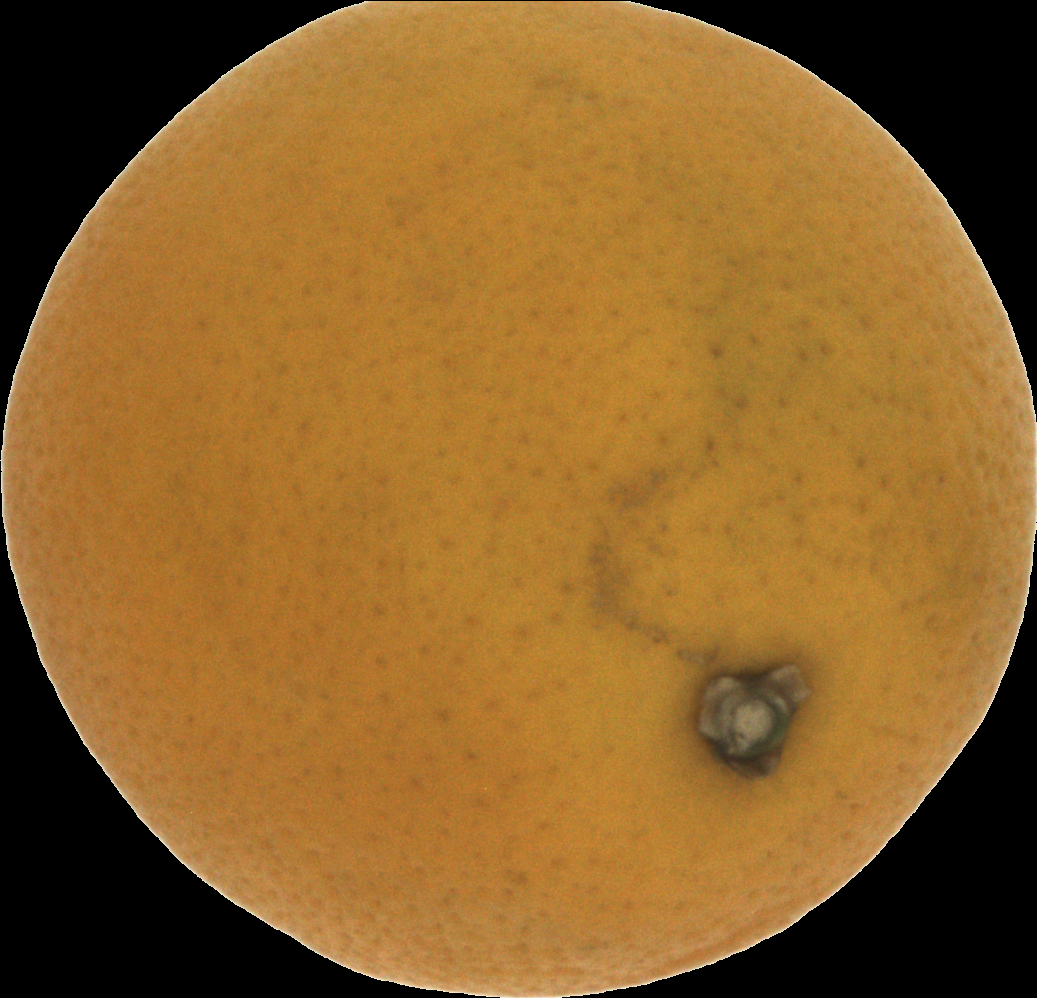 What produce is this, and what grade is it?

orange, bad
